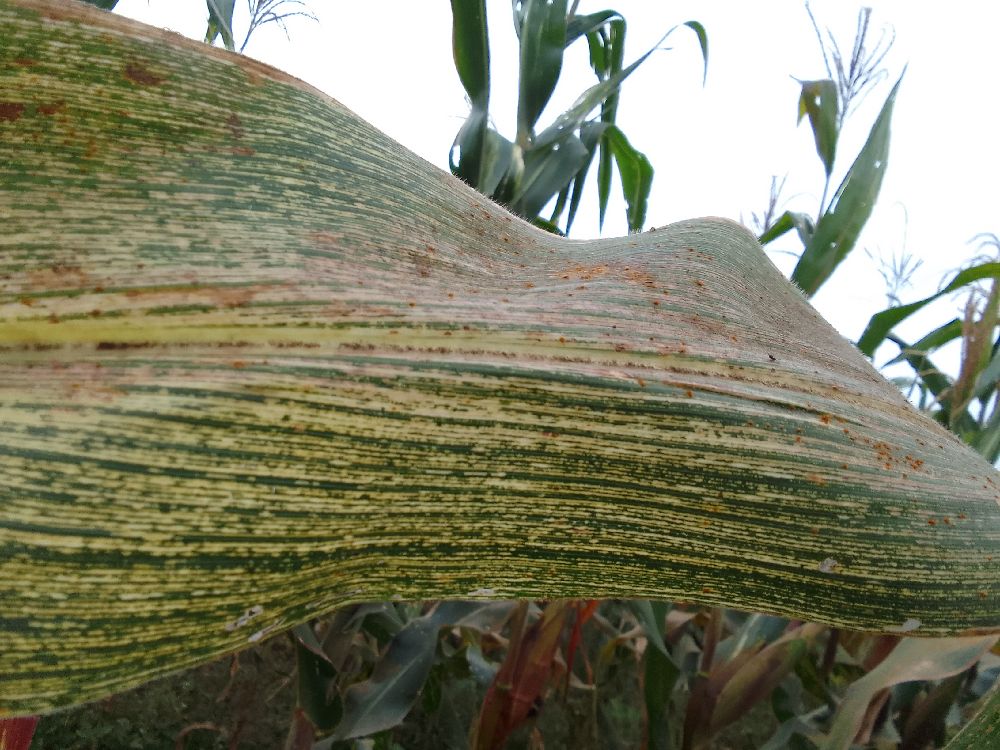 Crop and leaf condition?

maize, maize streak virus
